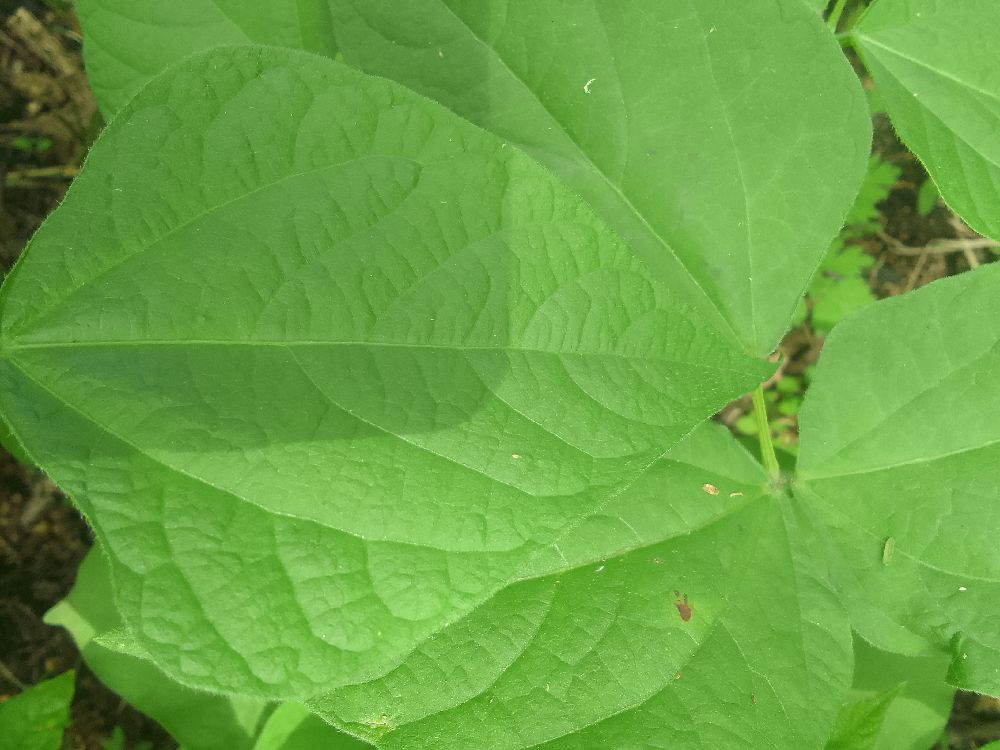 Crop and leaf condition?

common bean, healthy
